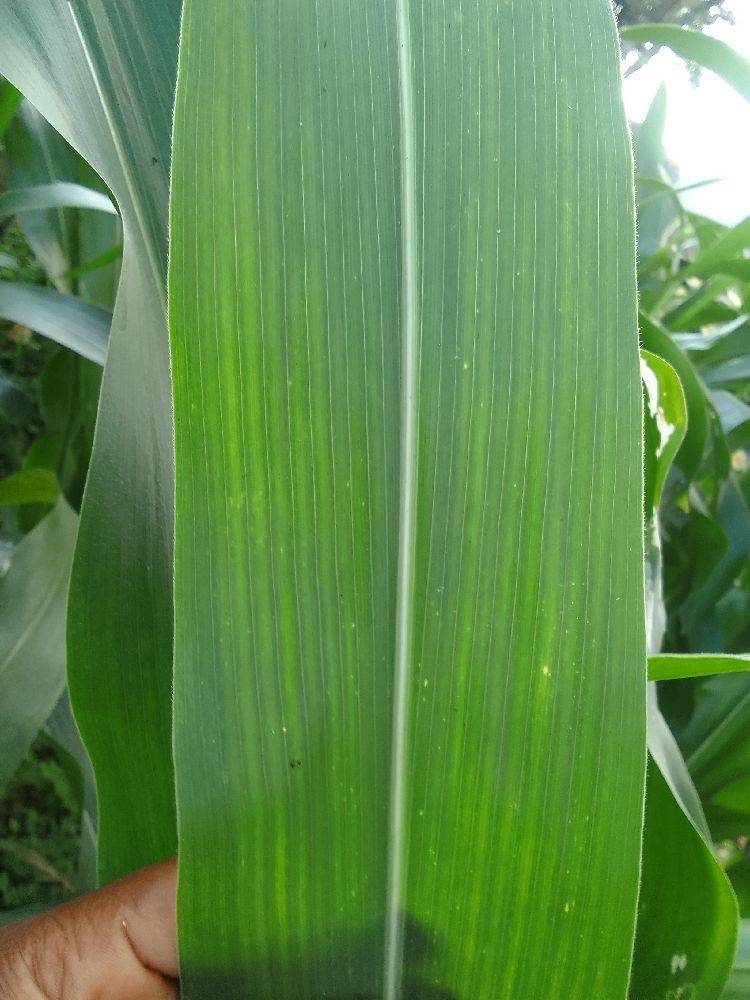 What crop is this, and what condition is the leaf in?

maize, healthy
